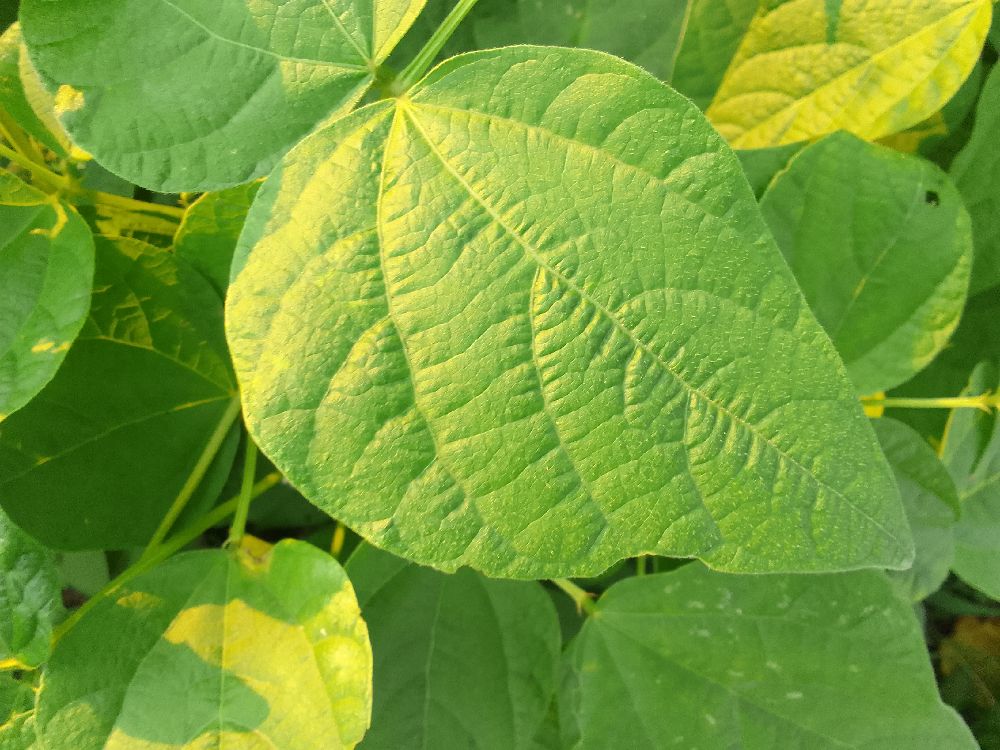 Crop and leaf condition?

common bean, healthy
